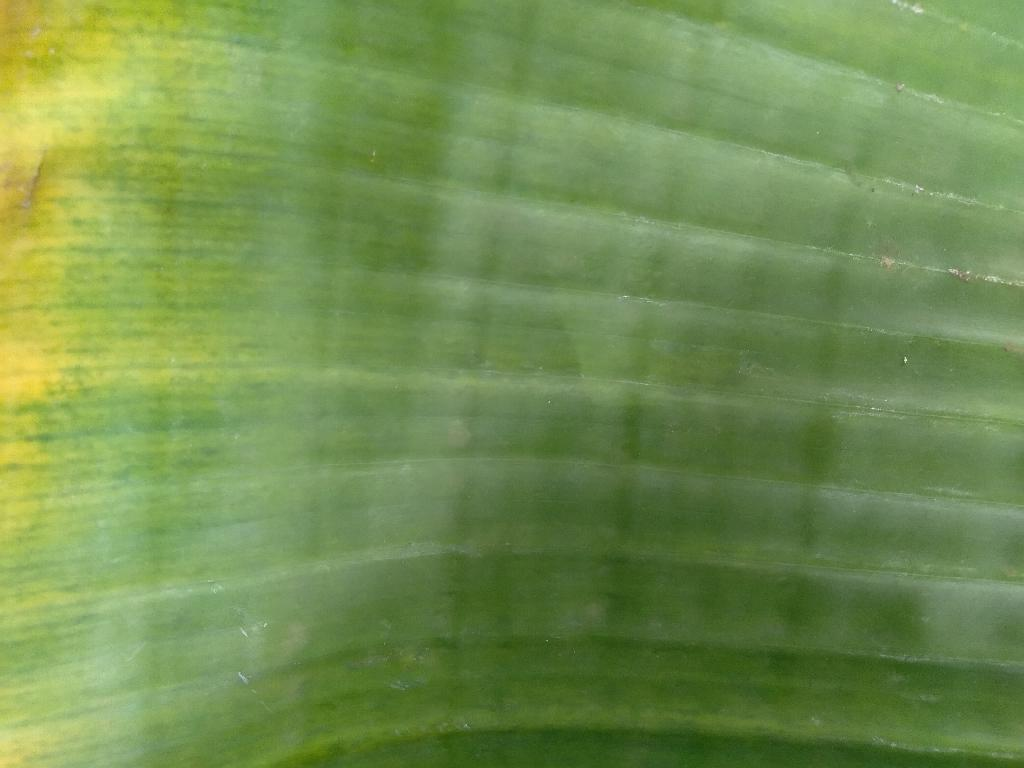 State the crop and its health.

banana, fusarium wilt race 1
